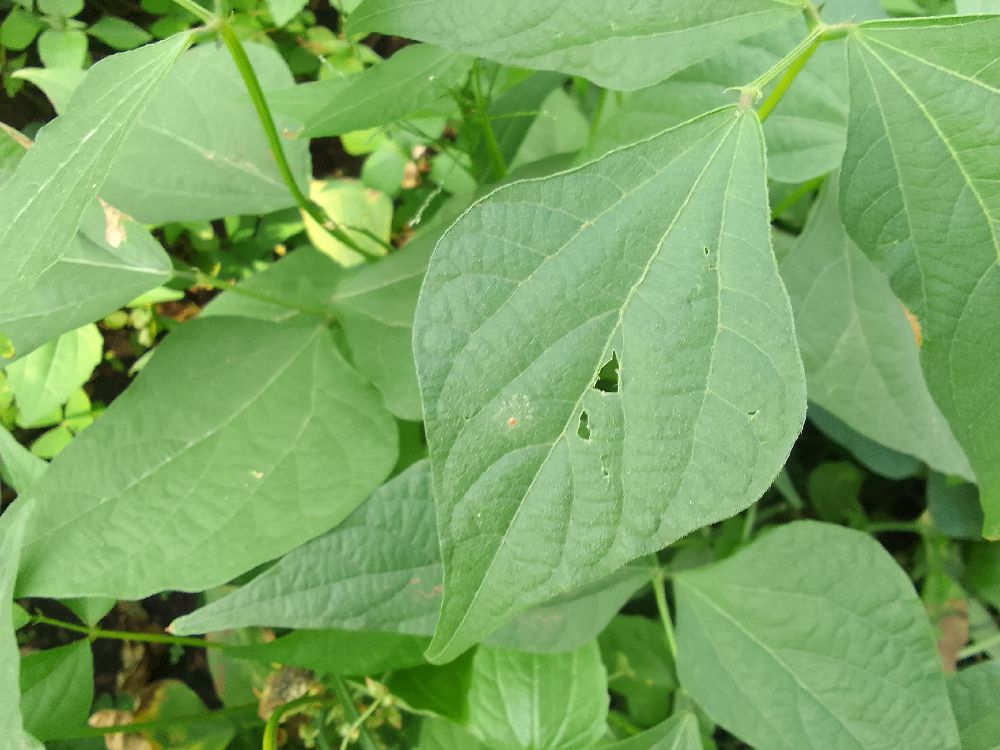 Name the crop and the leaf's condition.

common bean, healthy
